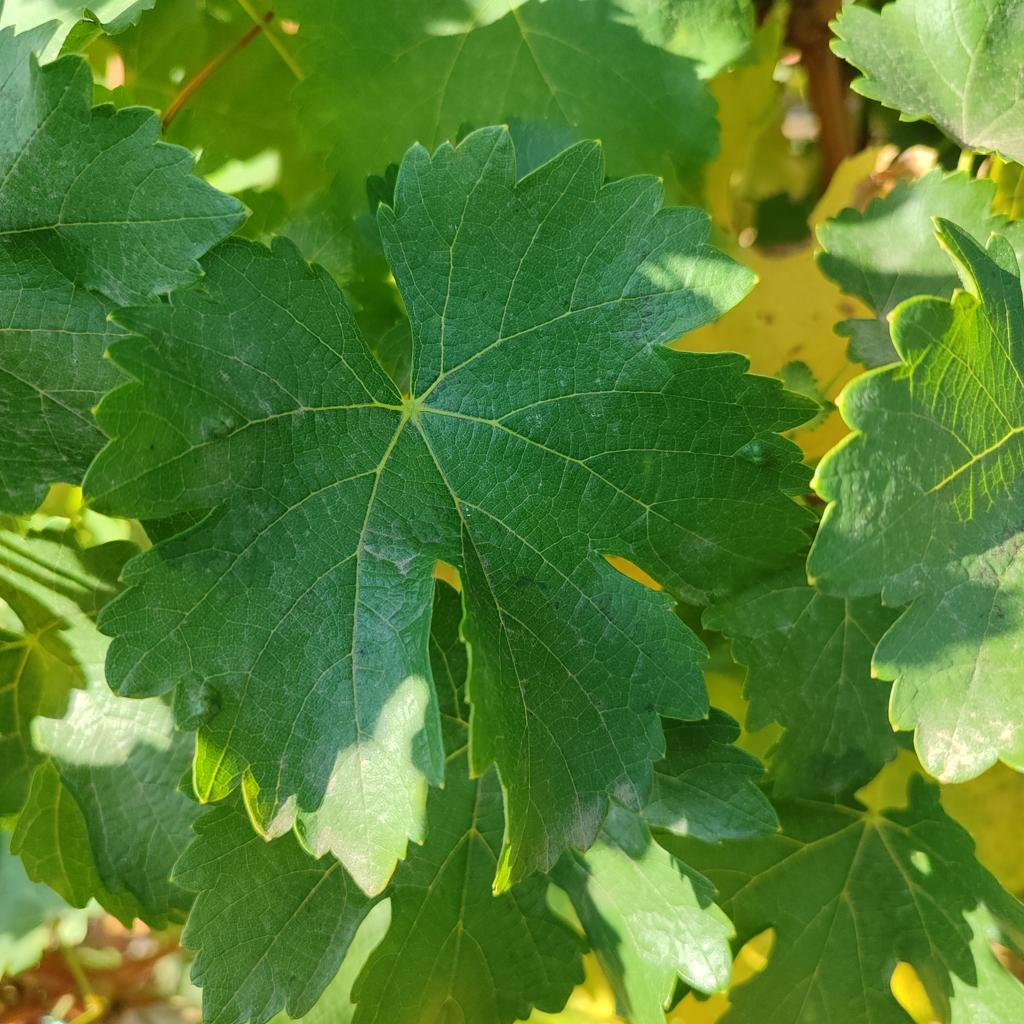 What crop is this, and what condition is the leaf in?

grapevine, powdery mildew
